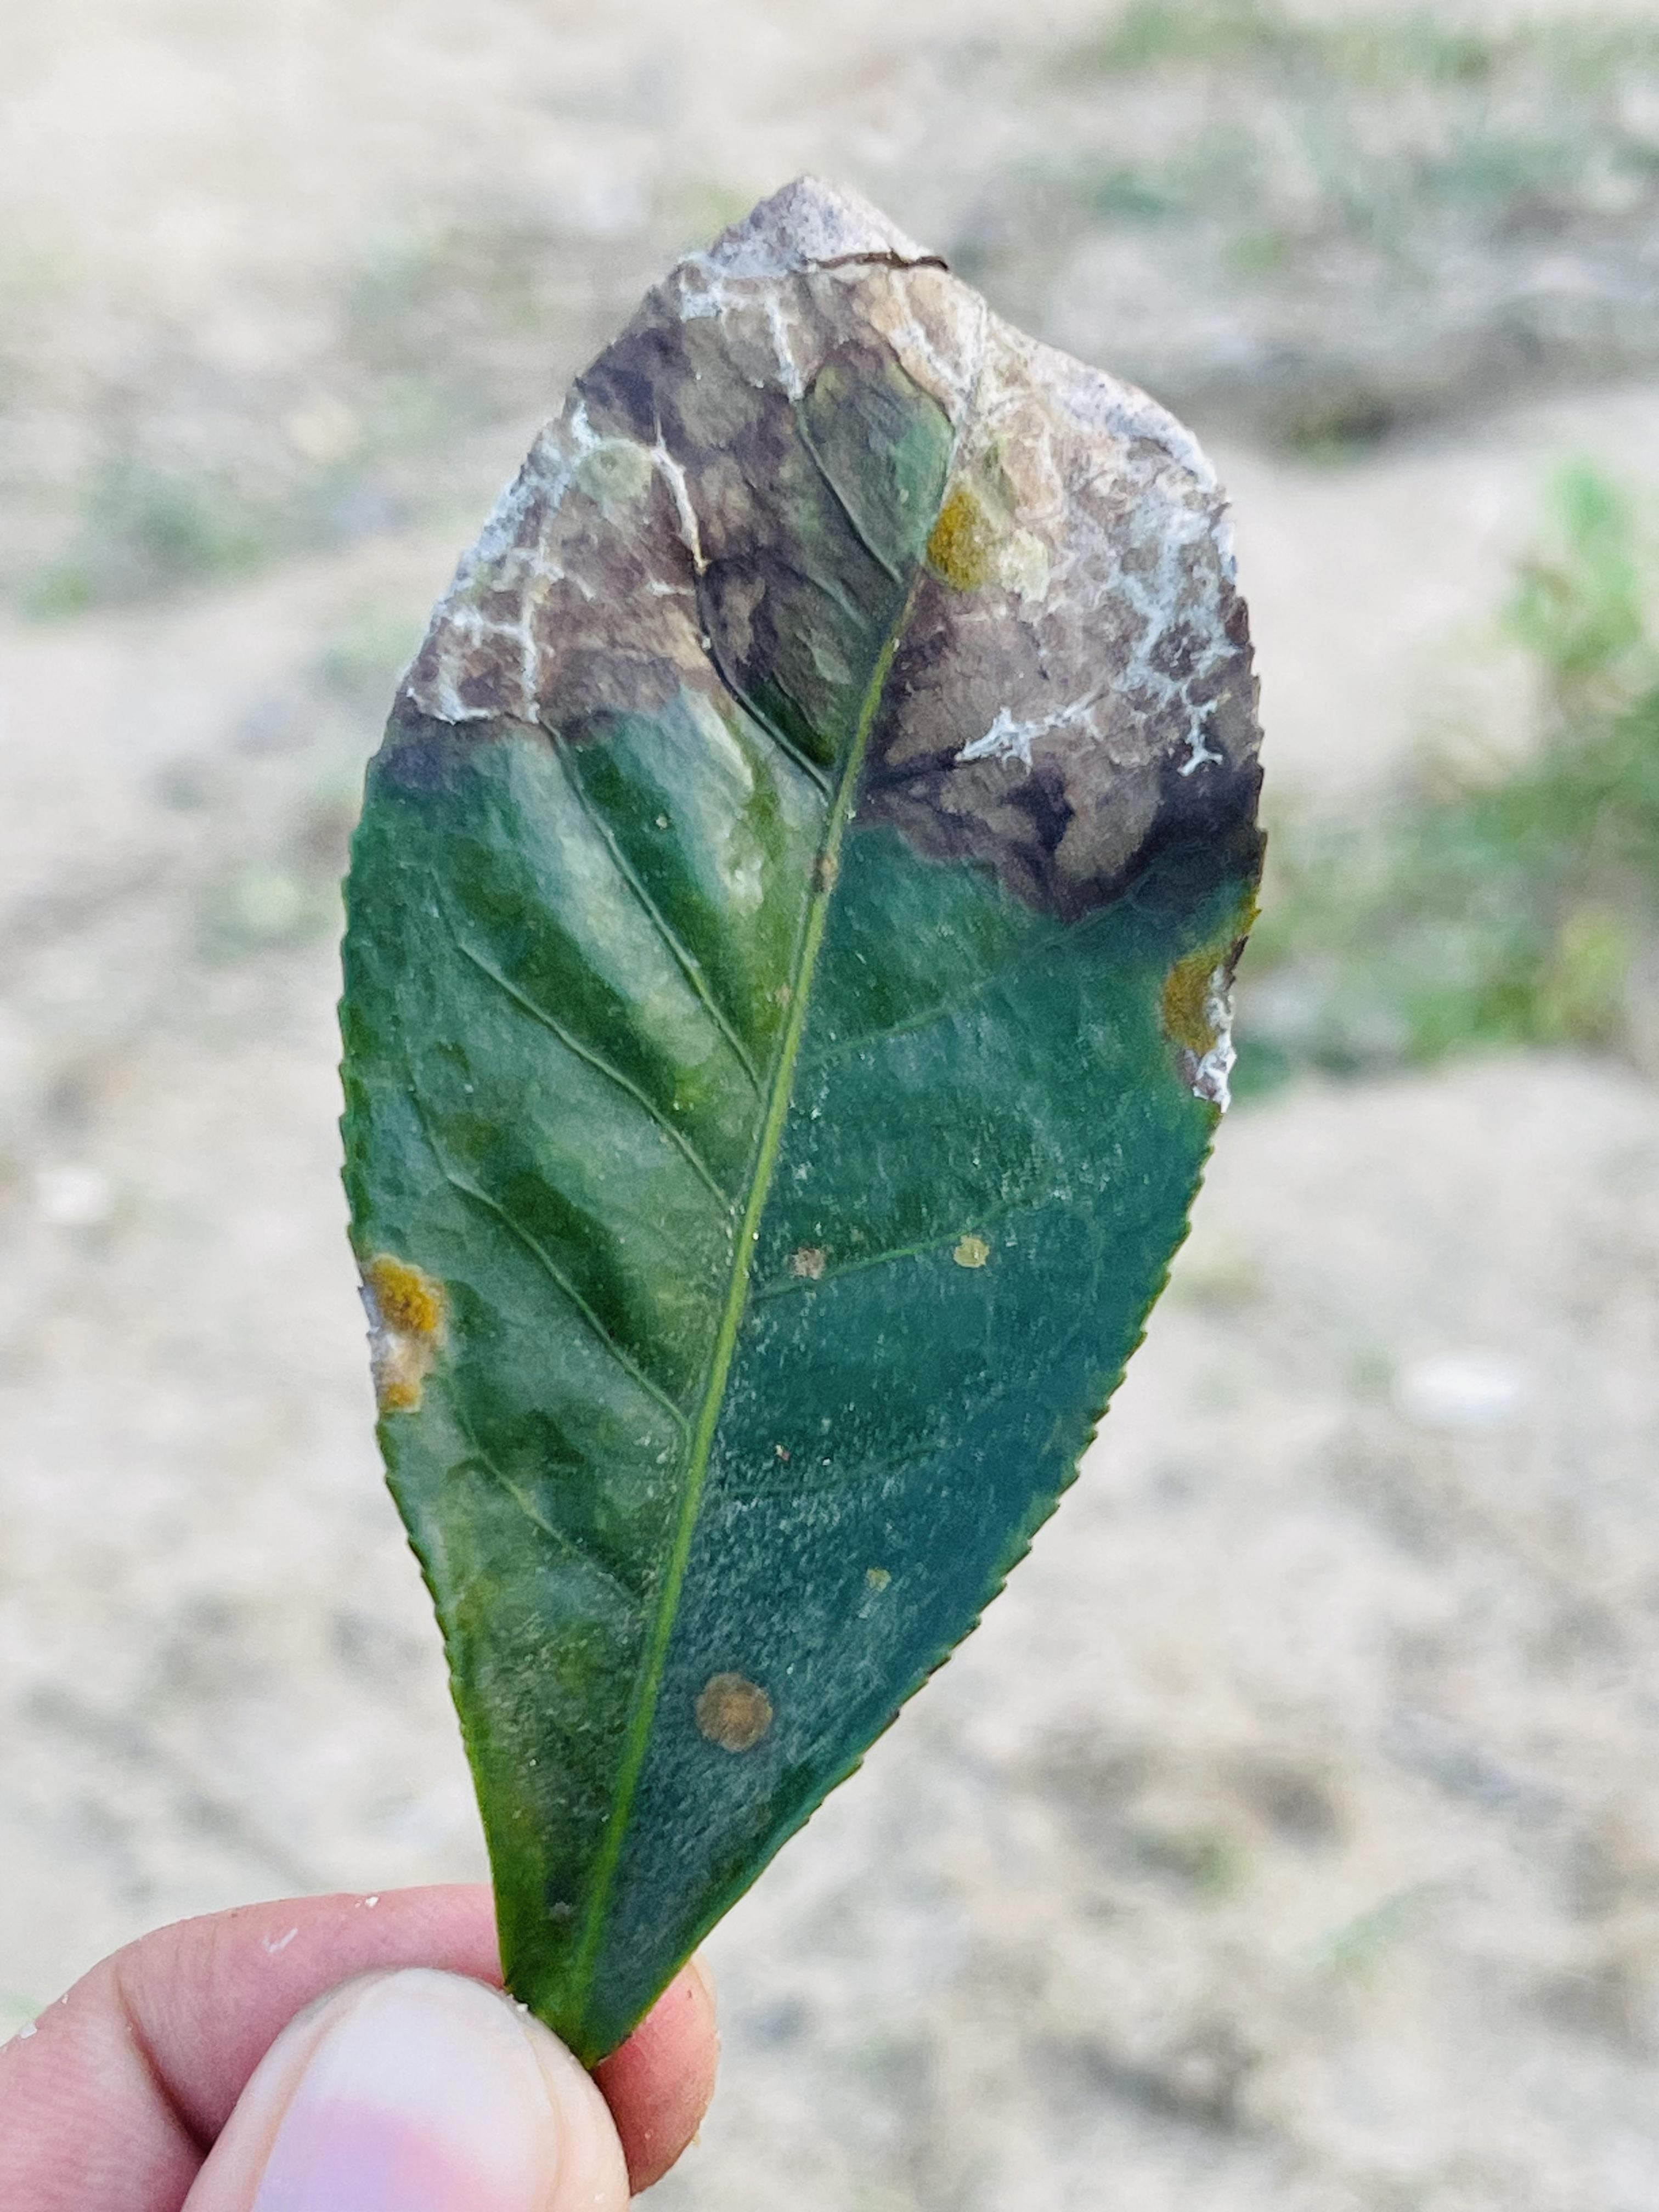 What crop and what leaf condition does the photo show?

tea, blight
